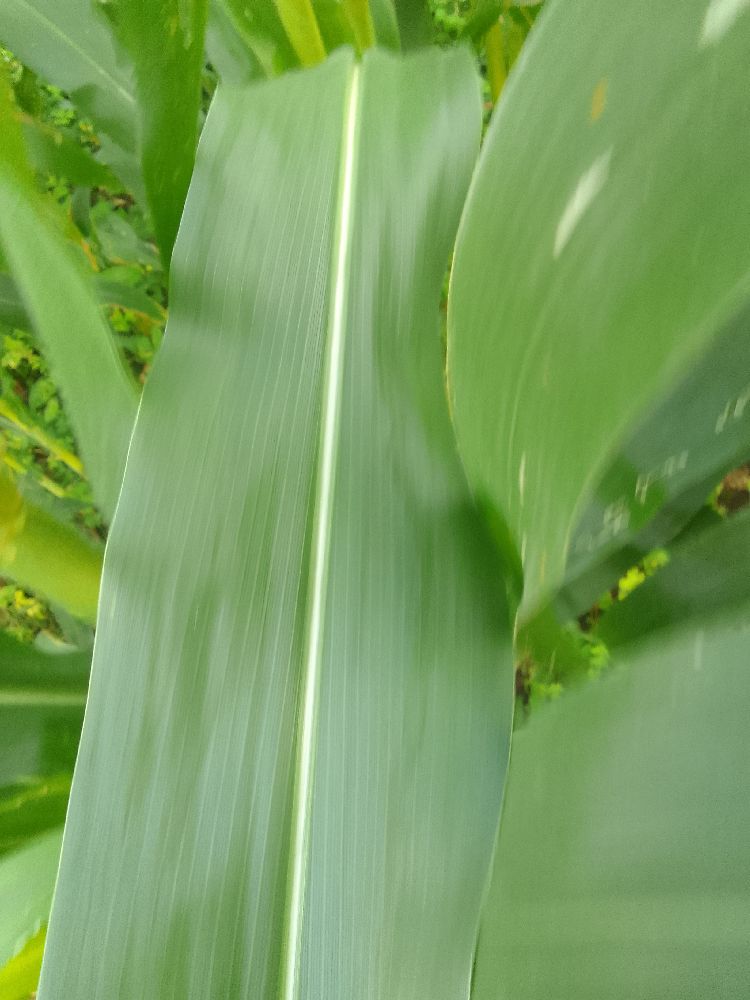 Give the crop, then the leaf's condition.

maize, healthy
